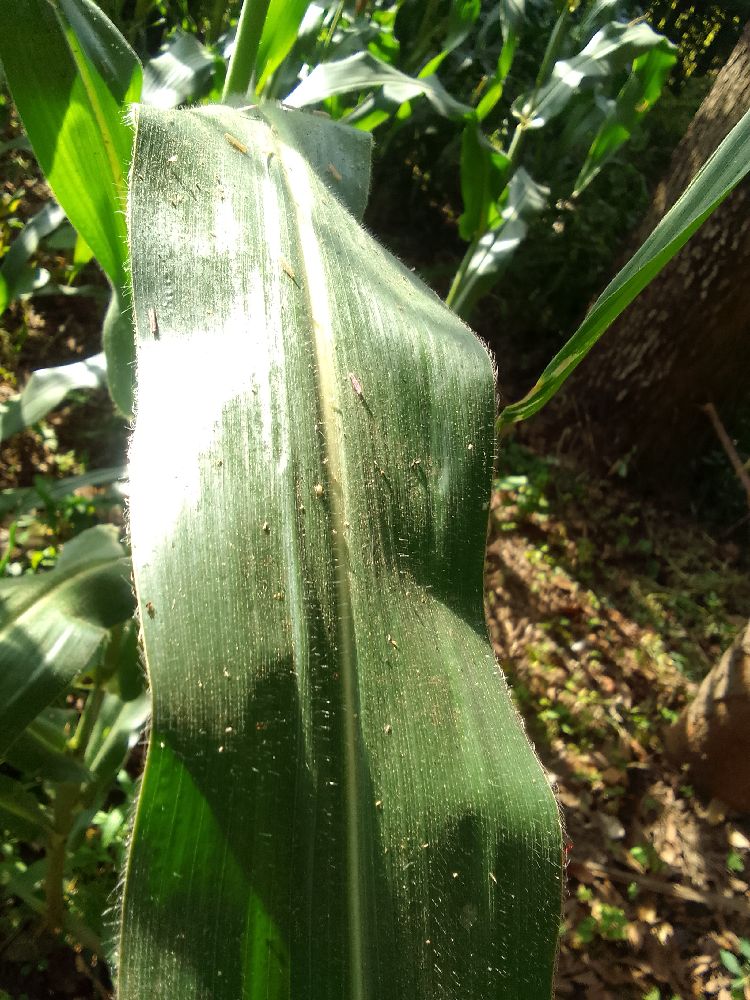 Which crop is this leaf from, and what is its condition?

maize, healthy
